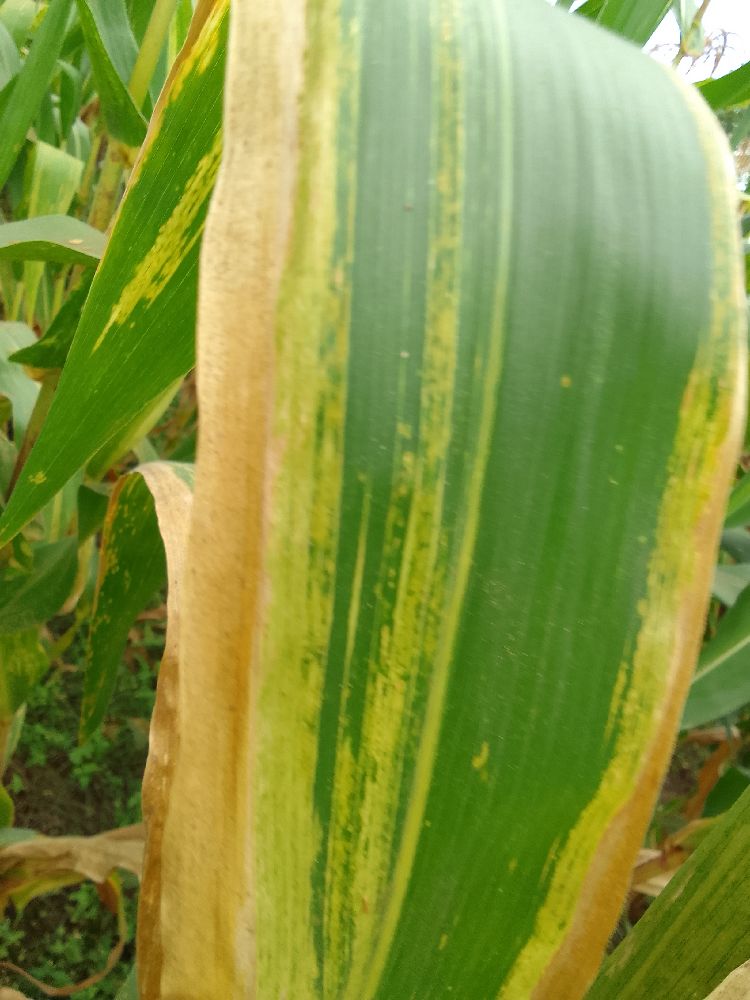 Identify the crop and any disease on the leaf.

maize, maize lethal necrosis
